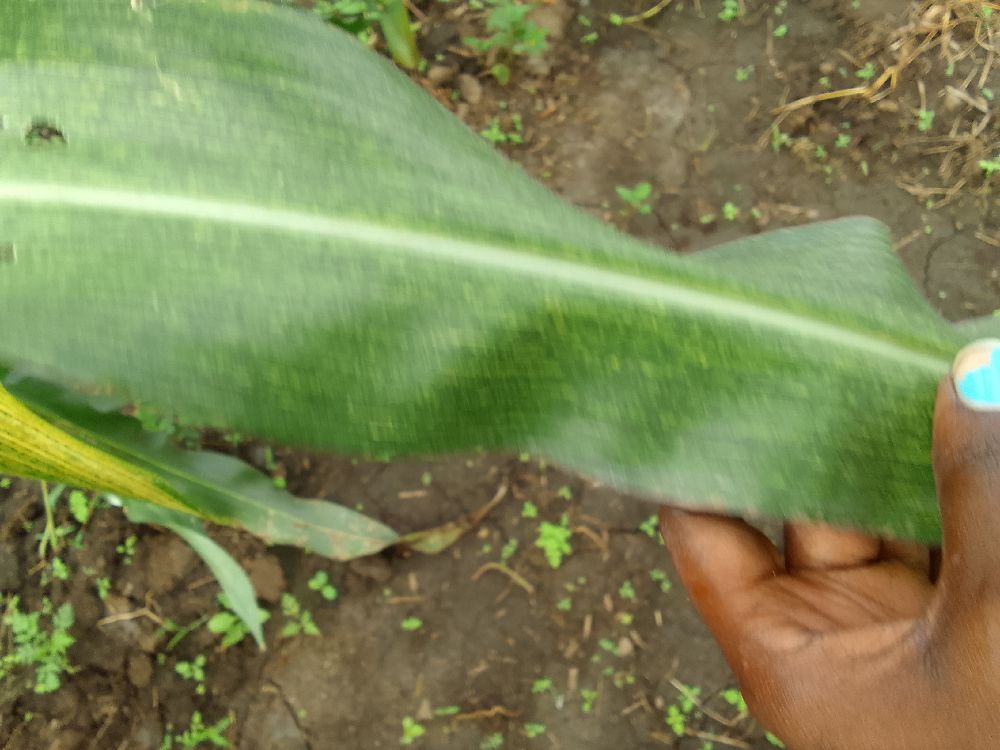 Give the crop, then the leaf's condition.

maize, maize streak virus
